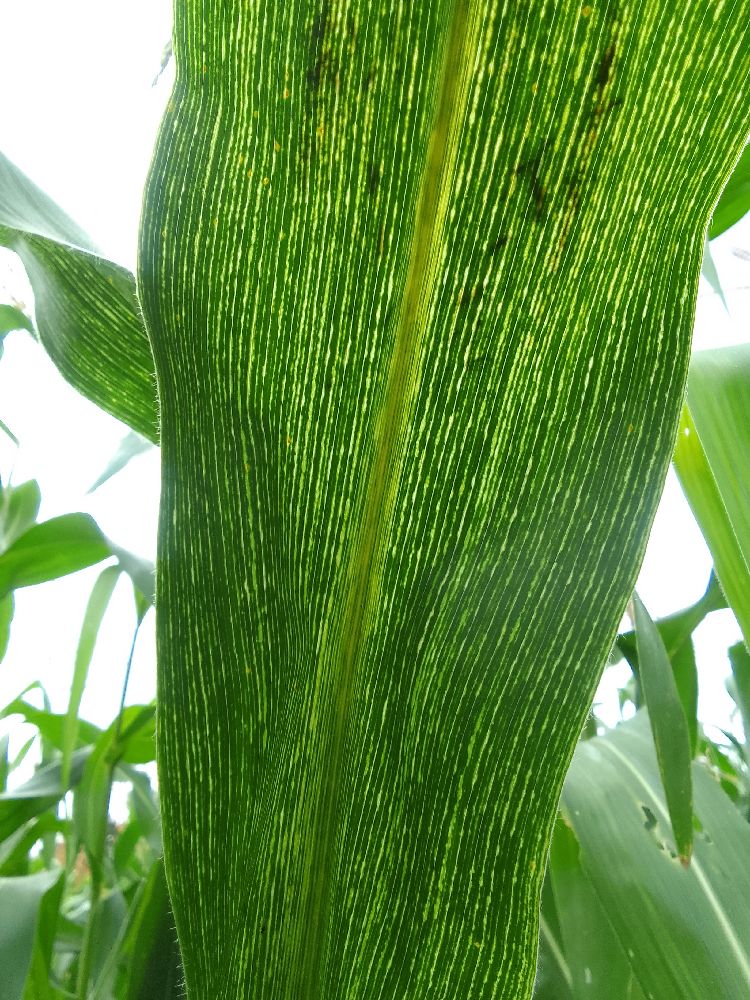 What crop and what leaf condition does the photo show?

maize, maize streak virus
